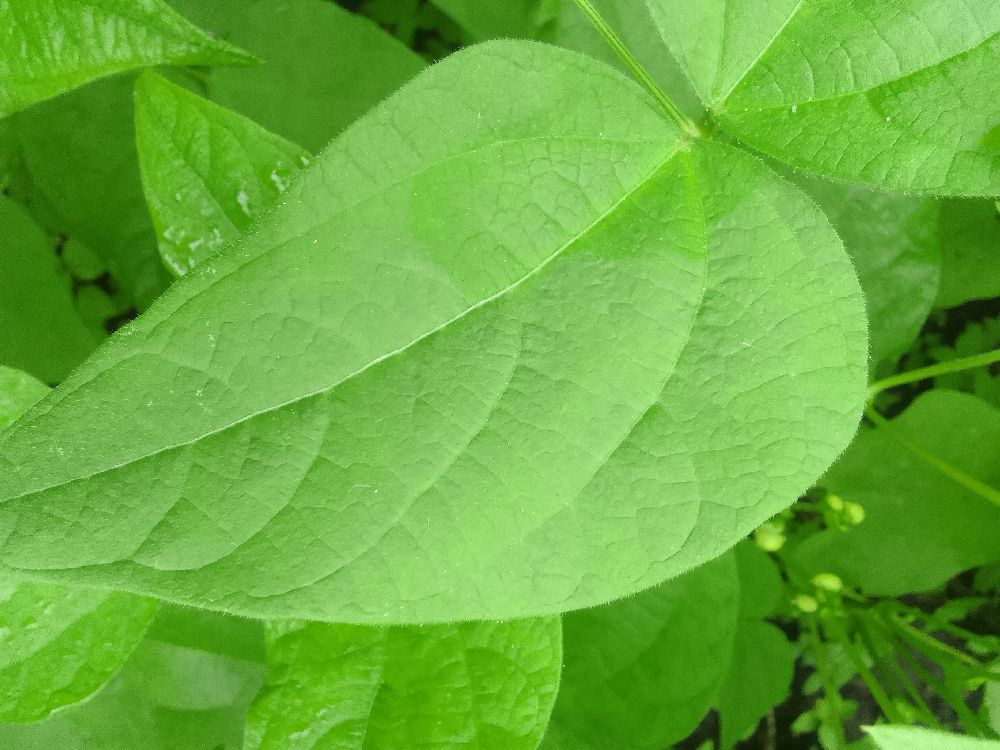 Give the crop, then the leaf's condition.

common bean, healthy
